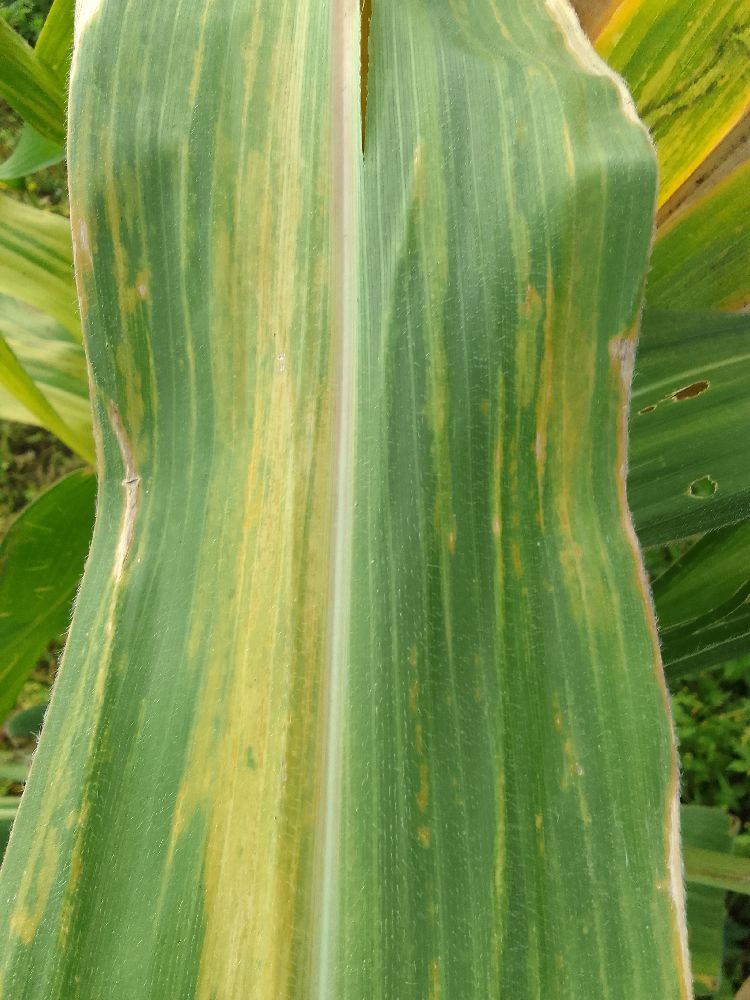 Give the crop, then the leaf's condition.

maize, maize lethal necrosis
